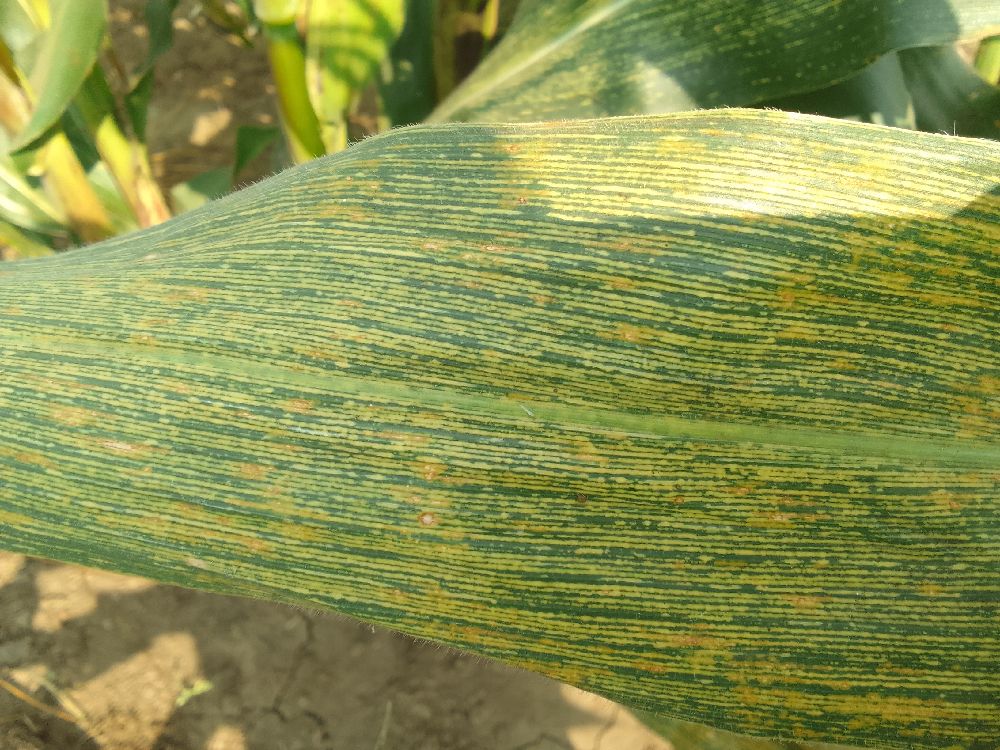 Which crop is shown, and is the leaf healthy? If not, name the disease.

maize, maize streak virus
